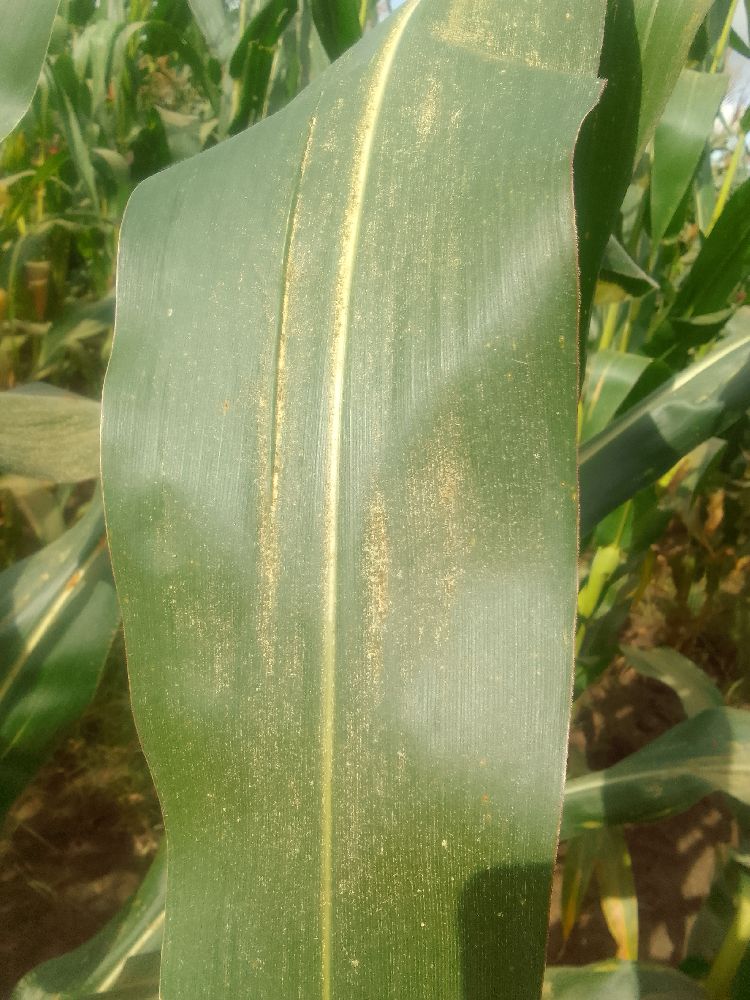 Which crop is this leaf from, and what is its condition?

maize, healthy
